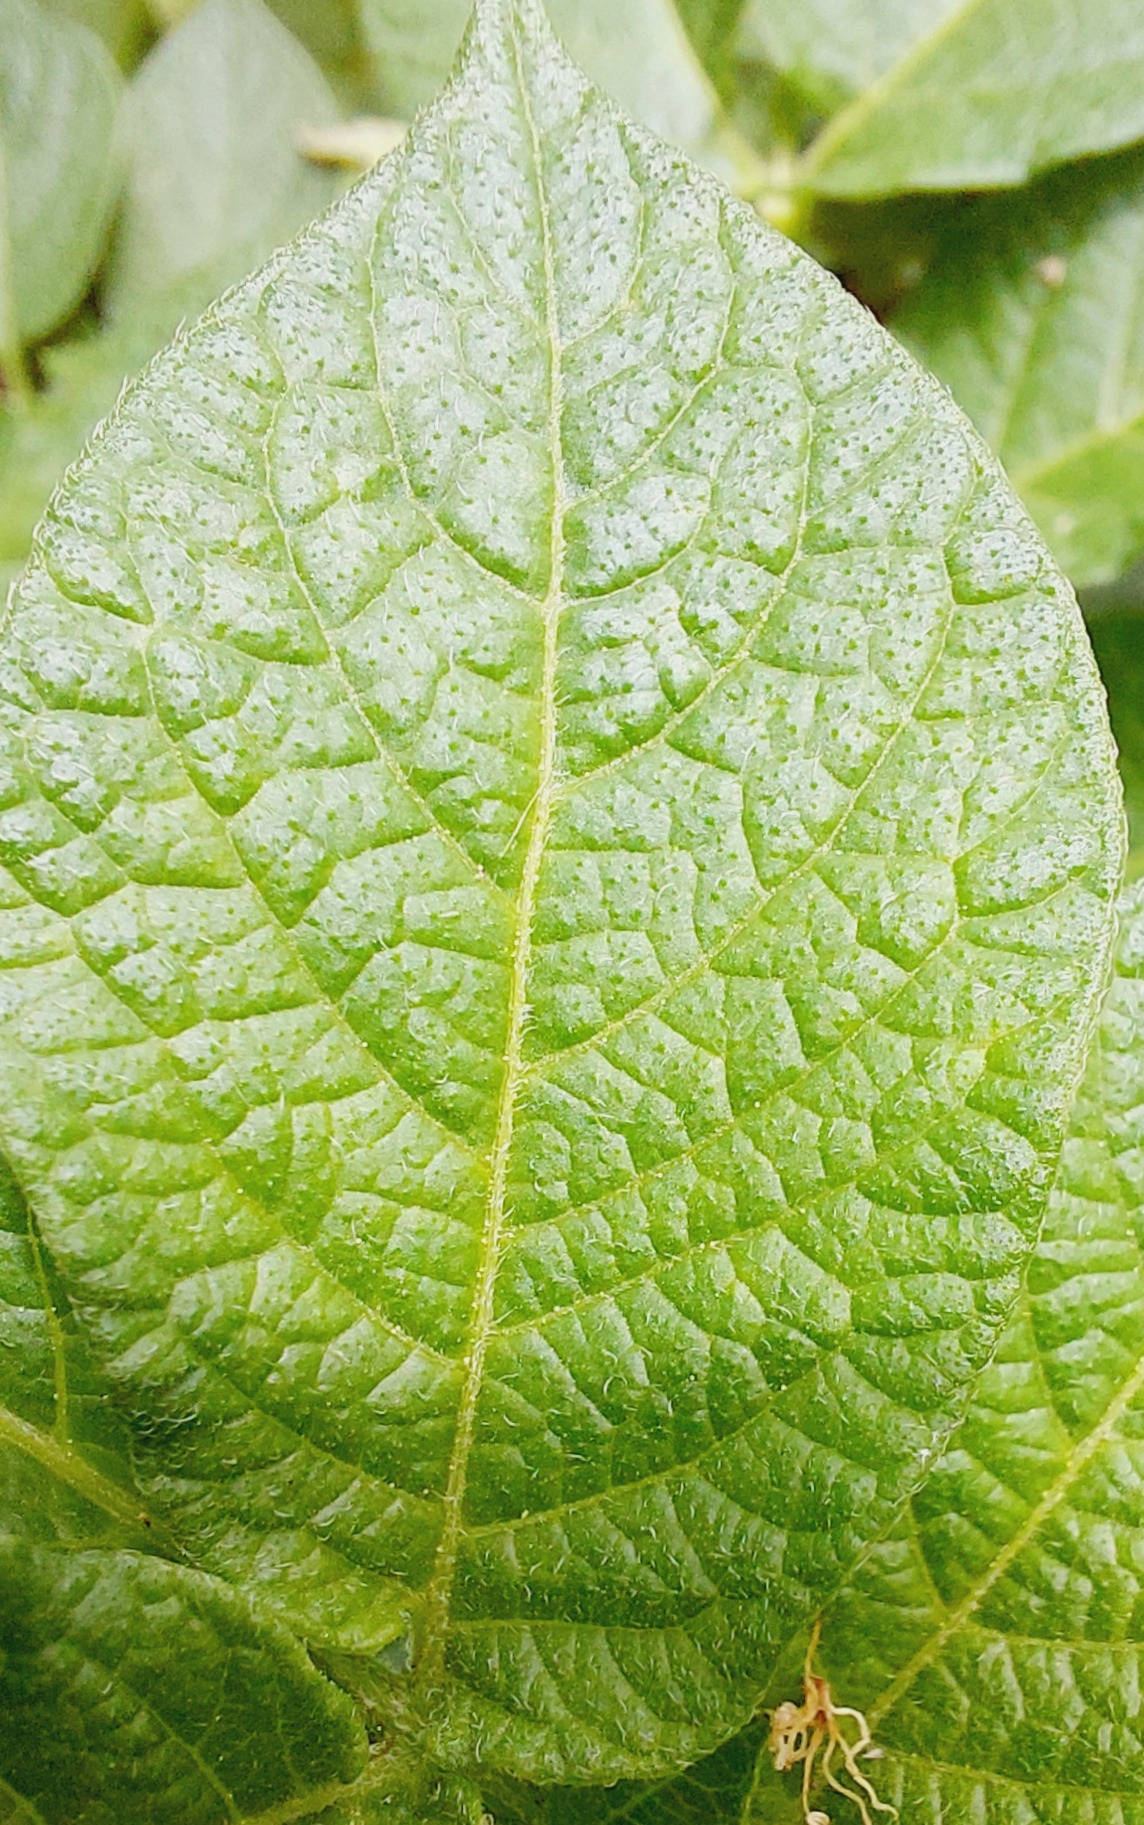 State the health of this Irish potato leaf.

healthy
